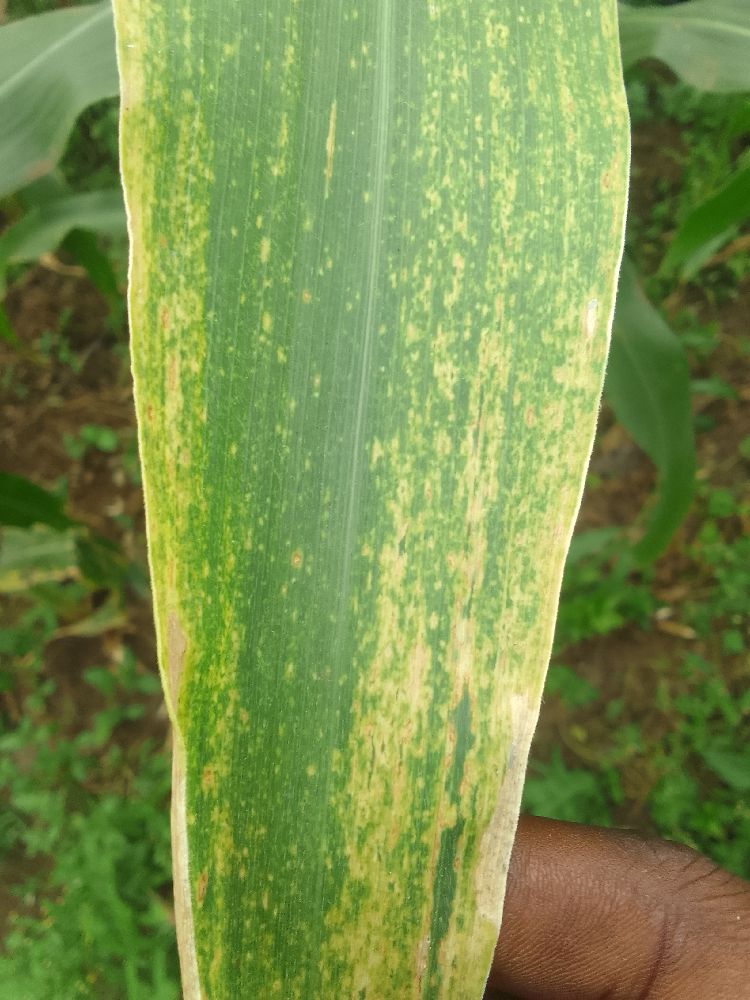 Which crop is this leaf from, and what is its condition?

maize, maize lethal necrosis
